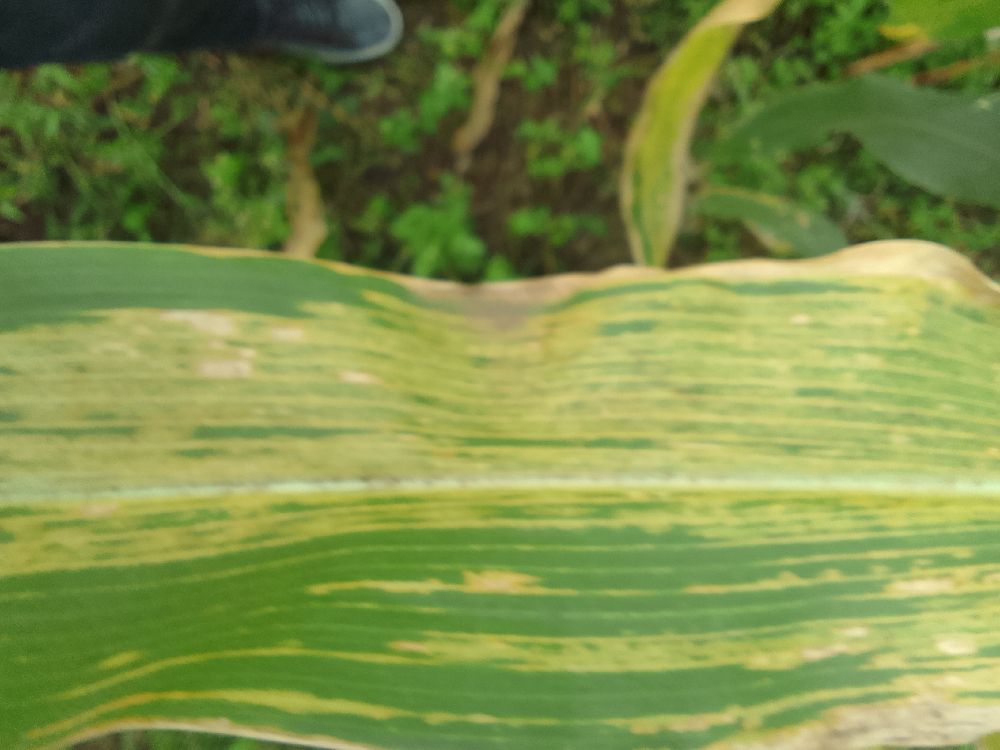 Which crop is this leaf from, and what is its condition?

maize, maize lethal necrosis
